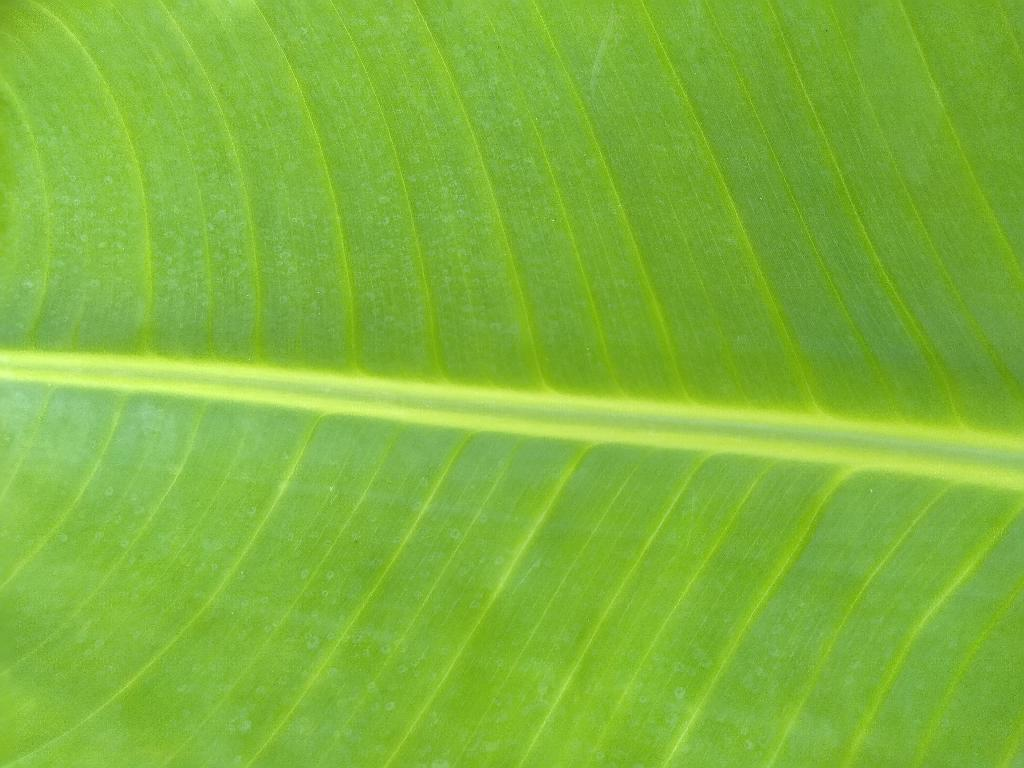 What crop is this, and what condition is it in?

banana, healthy
